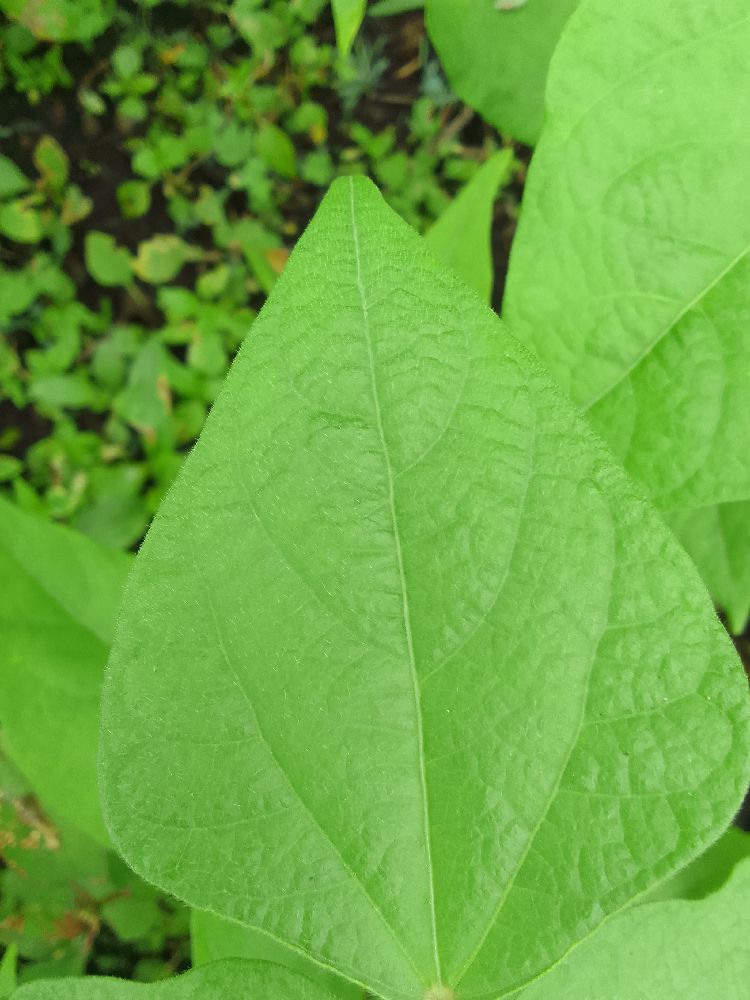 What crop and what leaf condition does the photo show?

common bean, healthy
